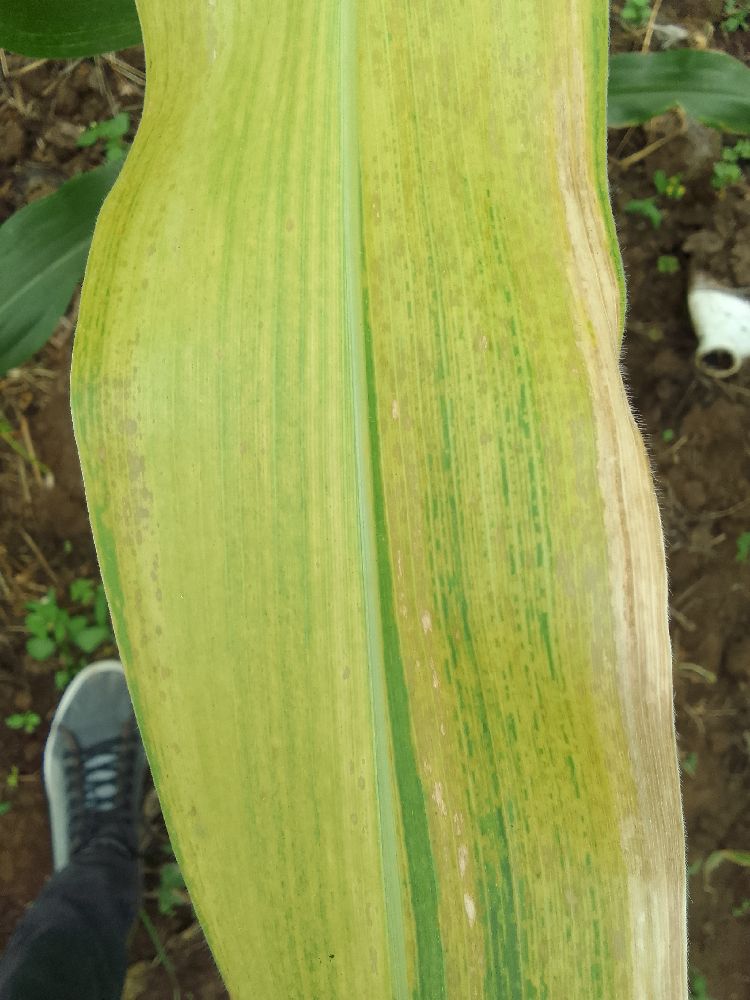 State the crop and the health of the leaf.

maize, maize lethal necrosis
